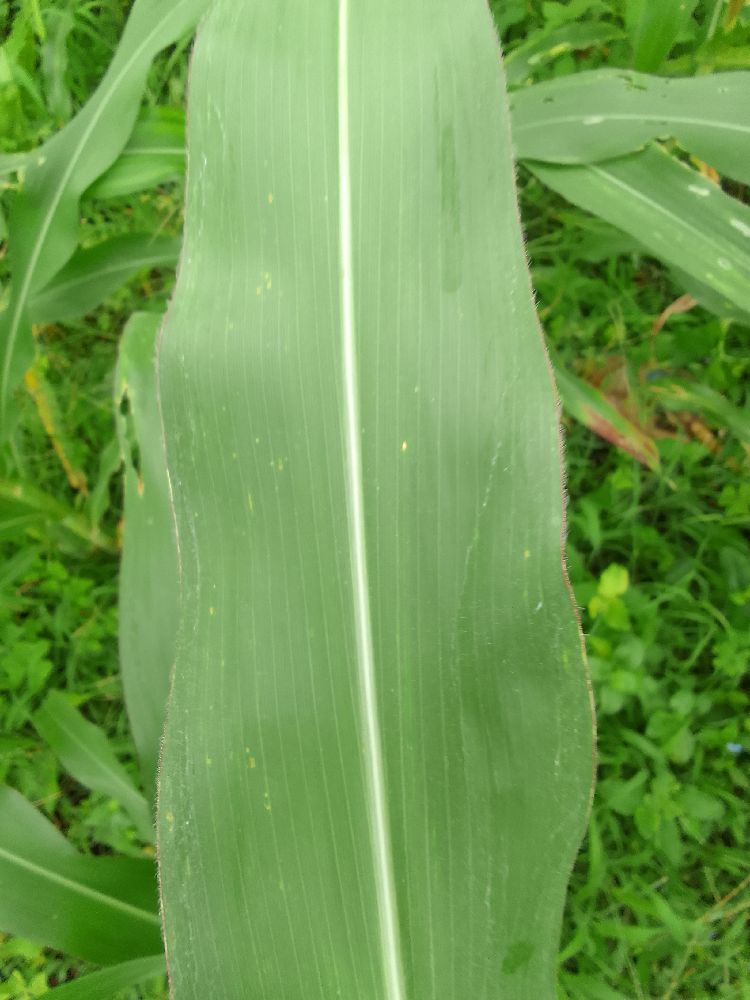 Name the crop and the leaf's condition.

maize, healthy
